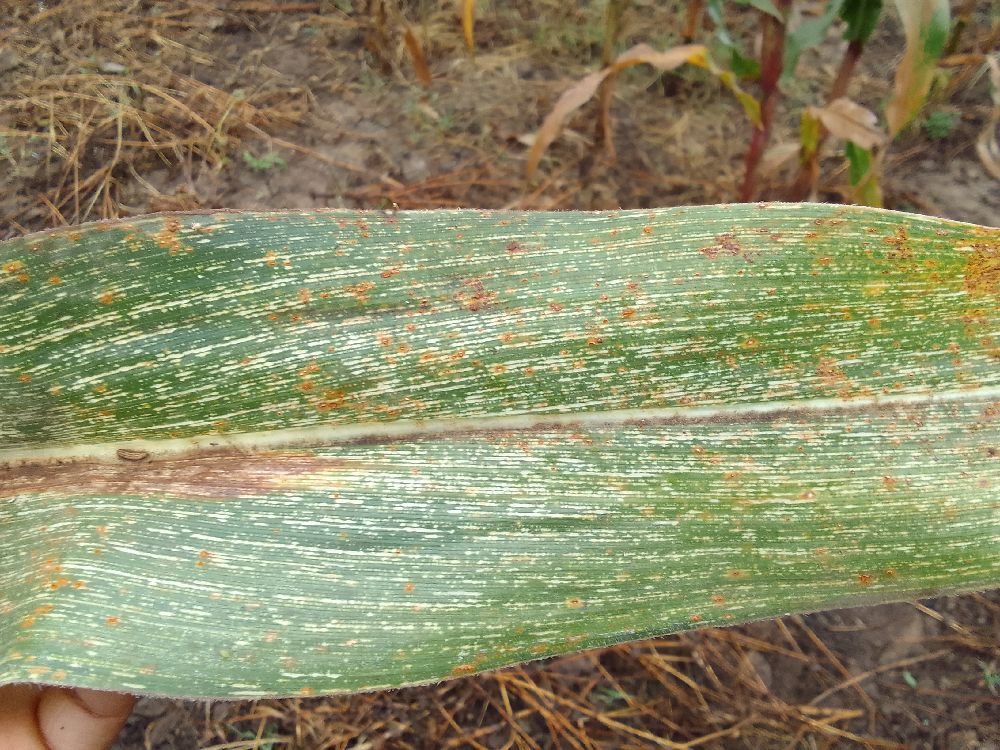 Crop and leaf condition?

maize, maize streak virus
